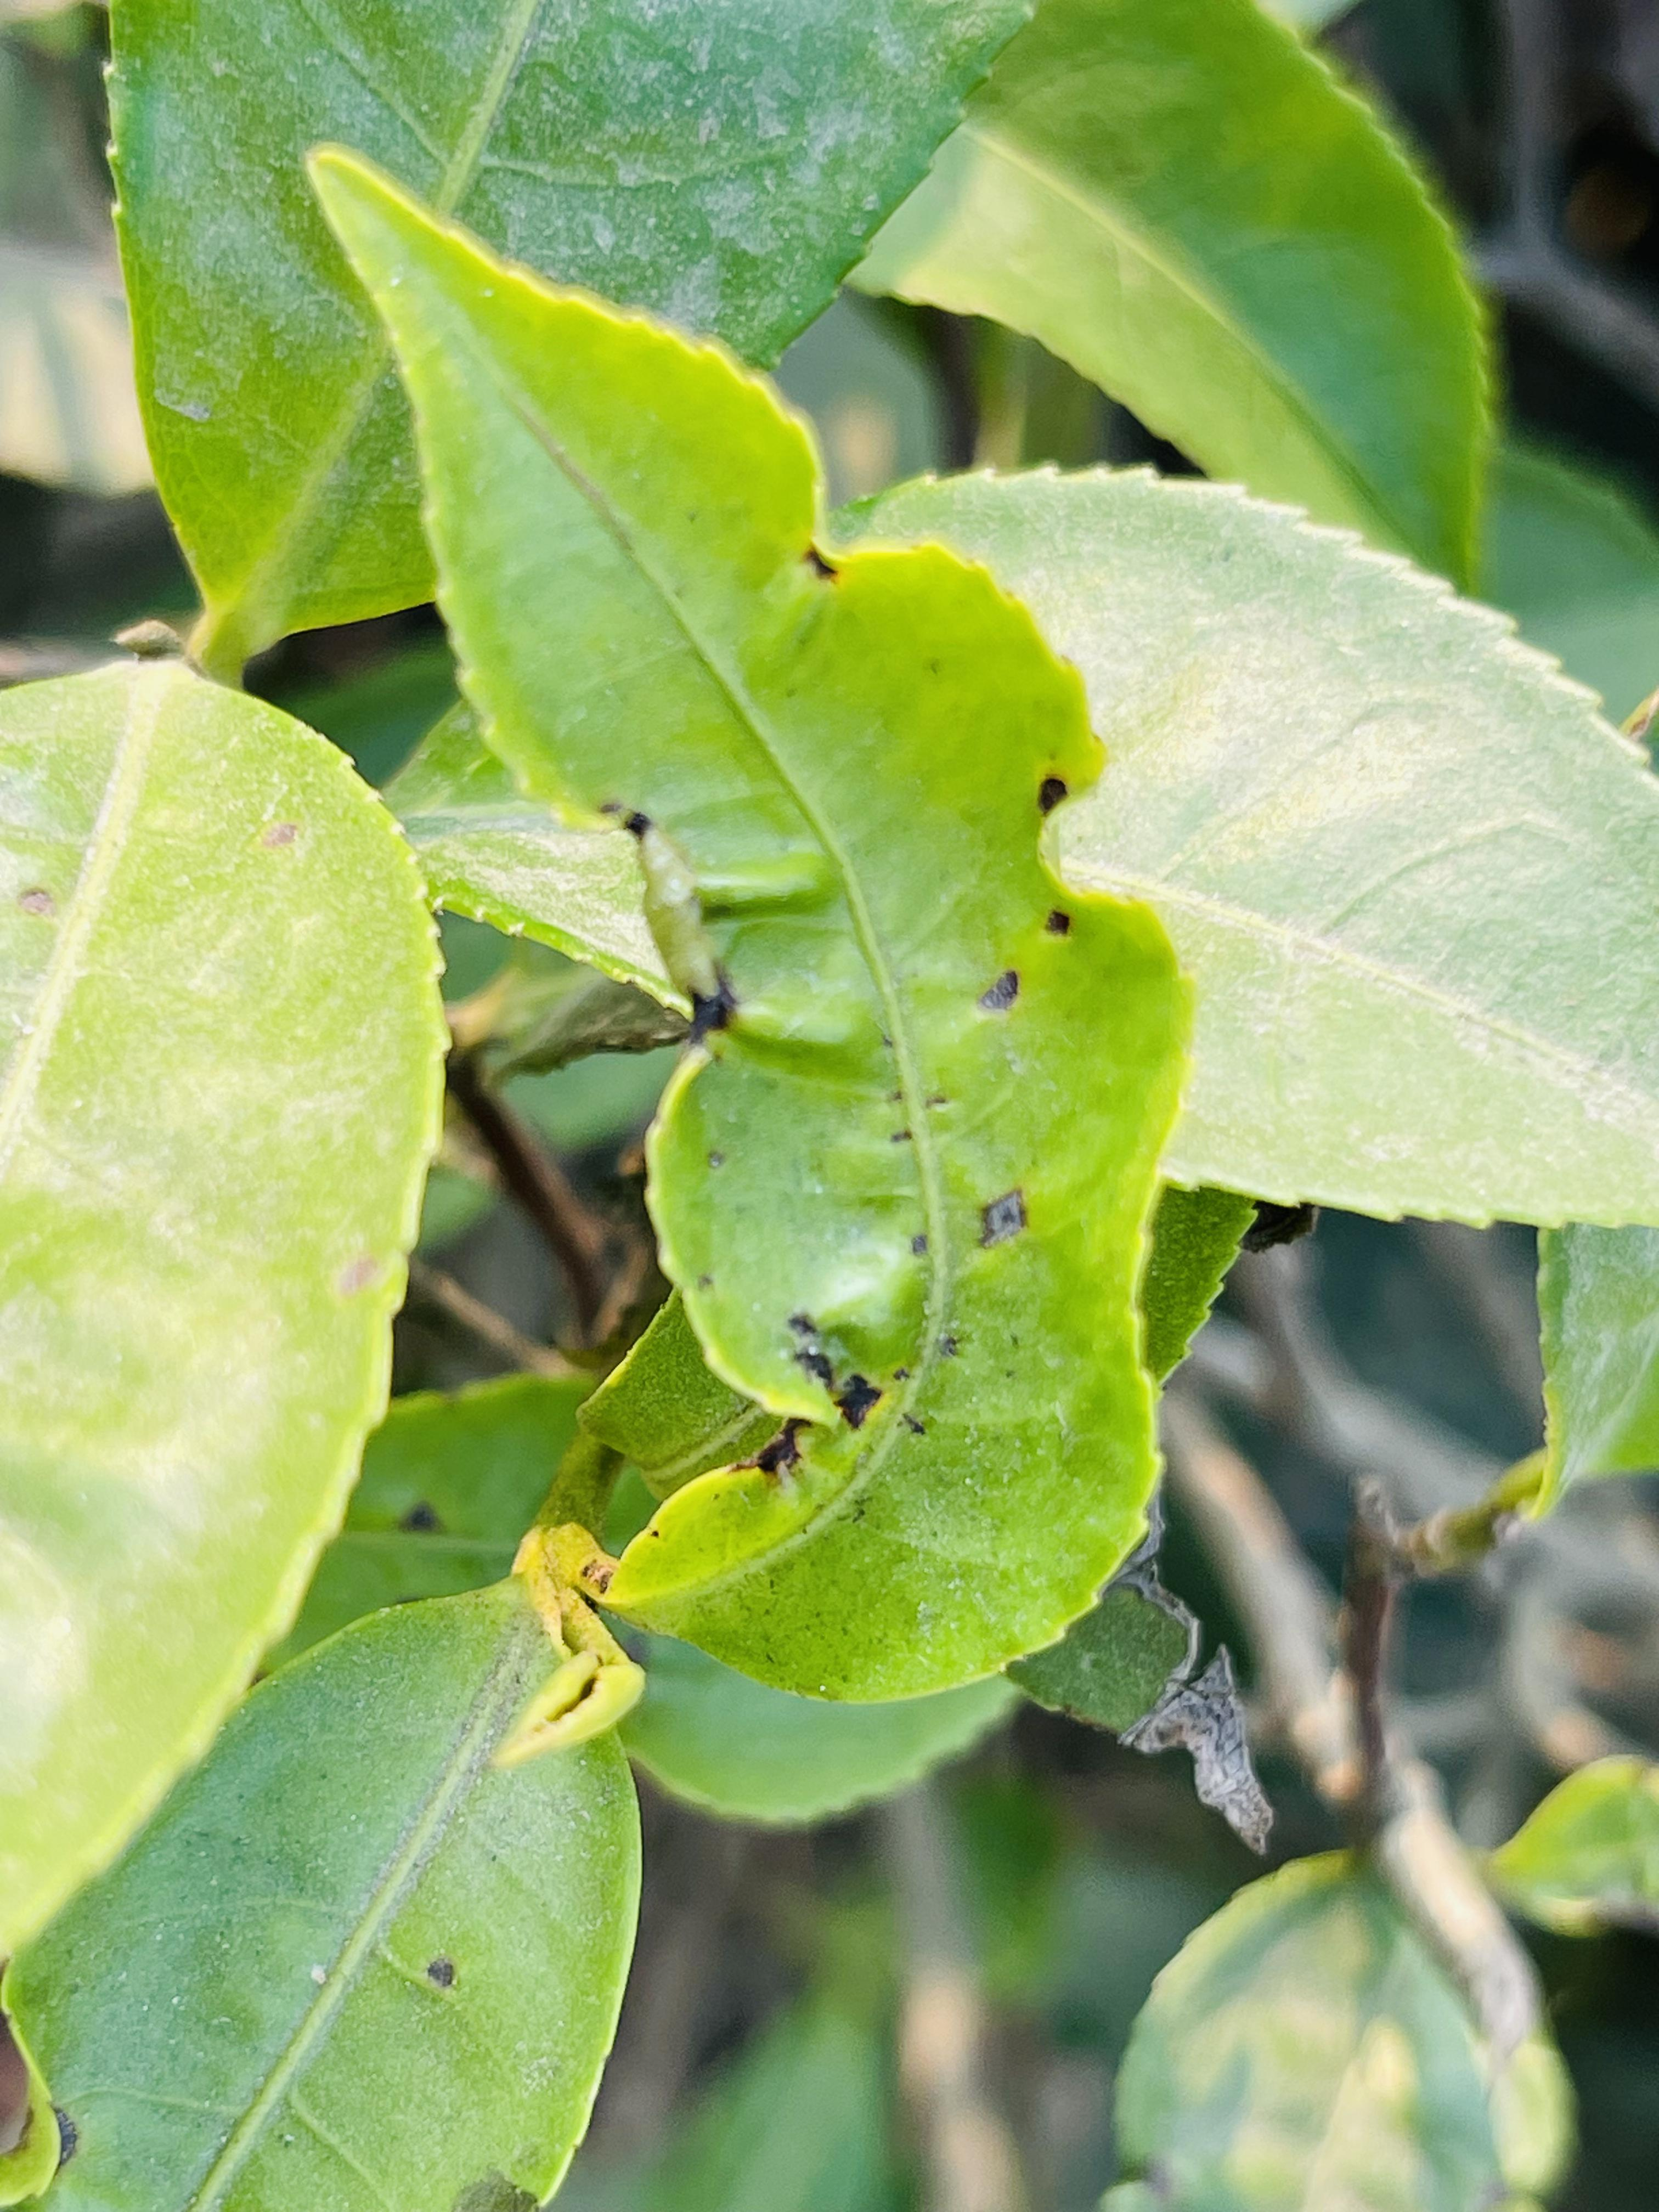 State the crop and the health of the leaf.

tea, helopeltis
